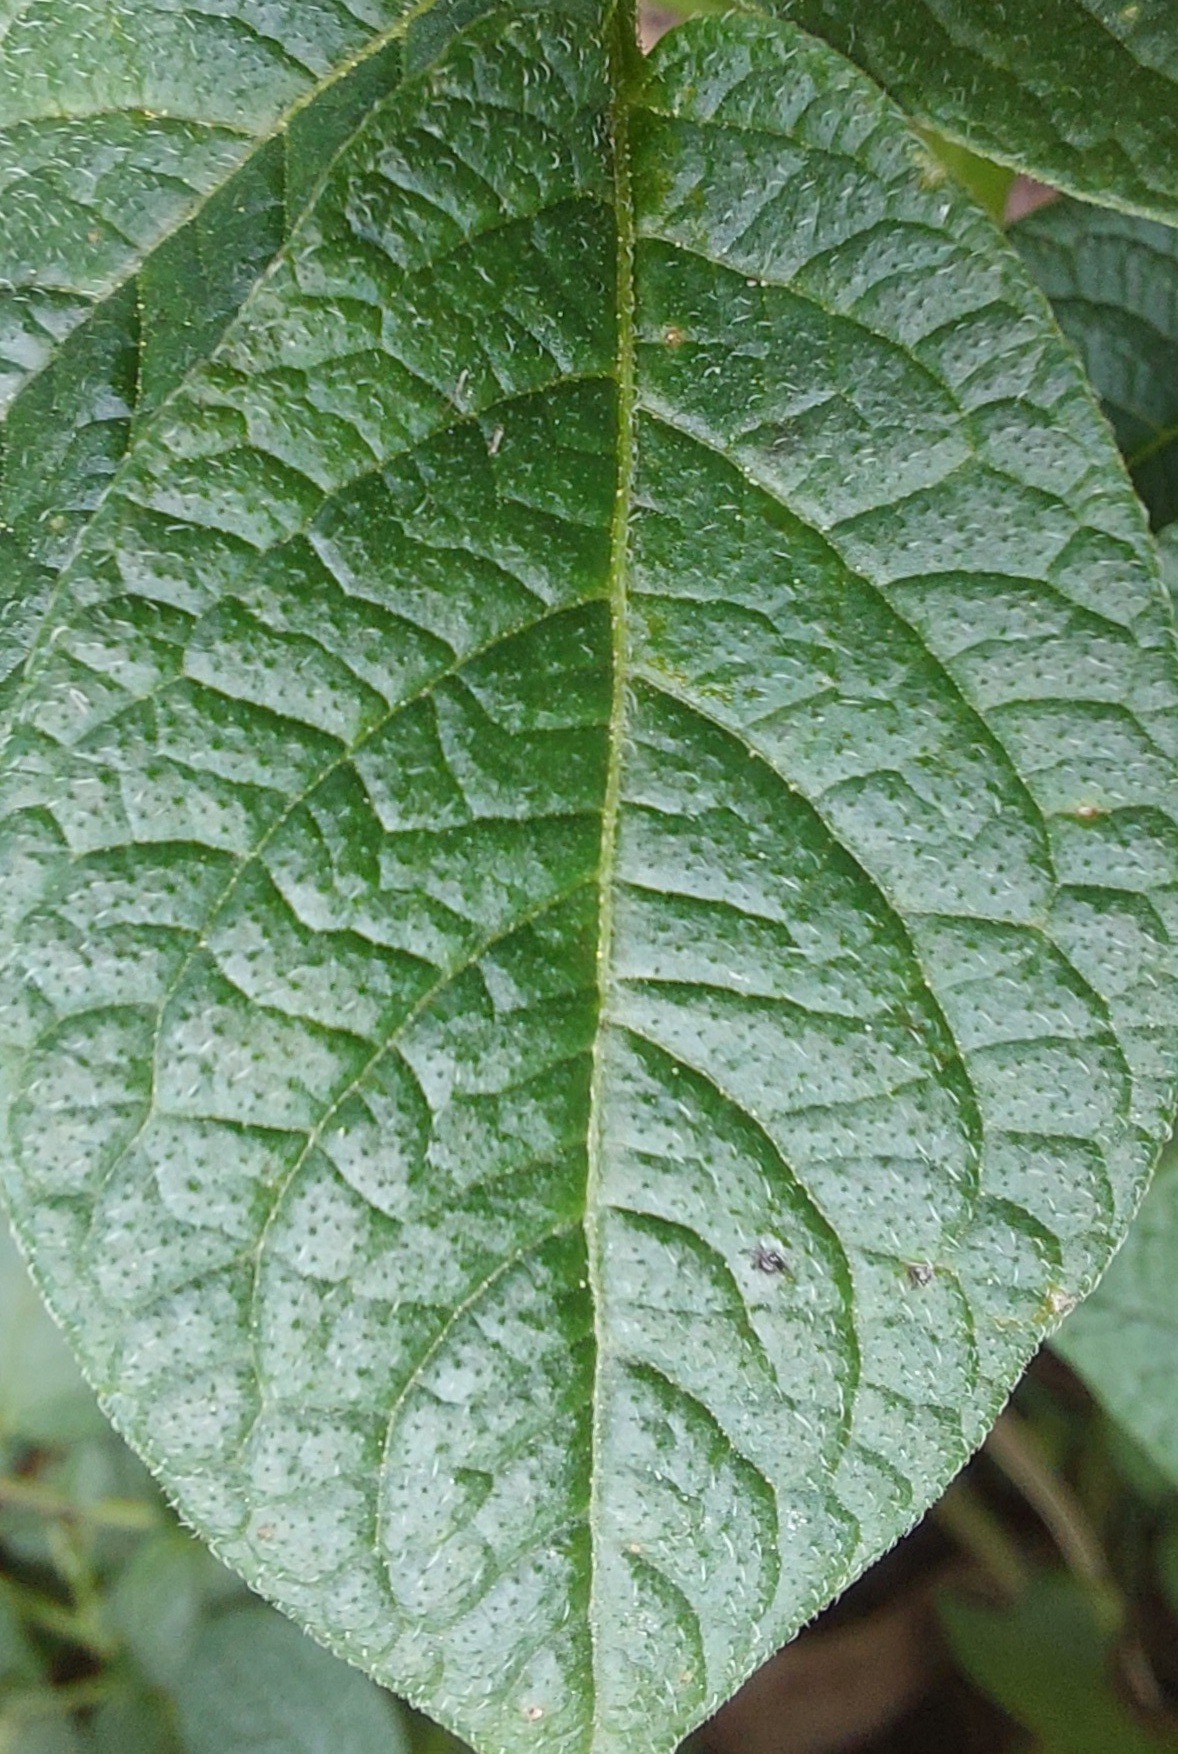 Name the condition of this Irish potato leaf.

healthy
